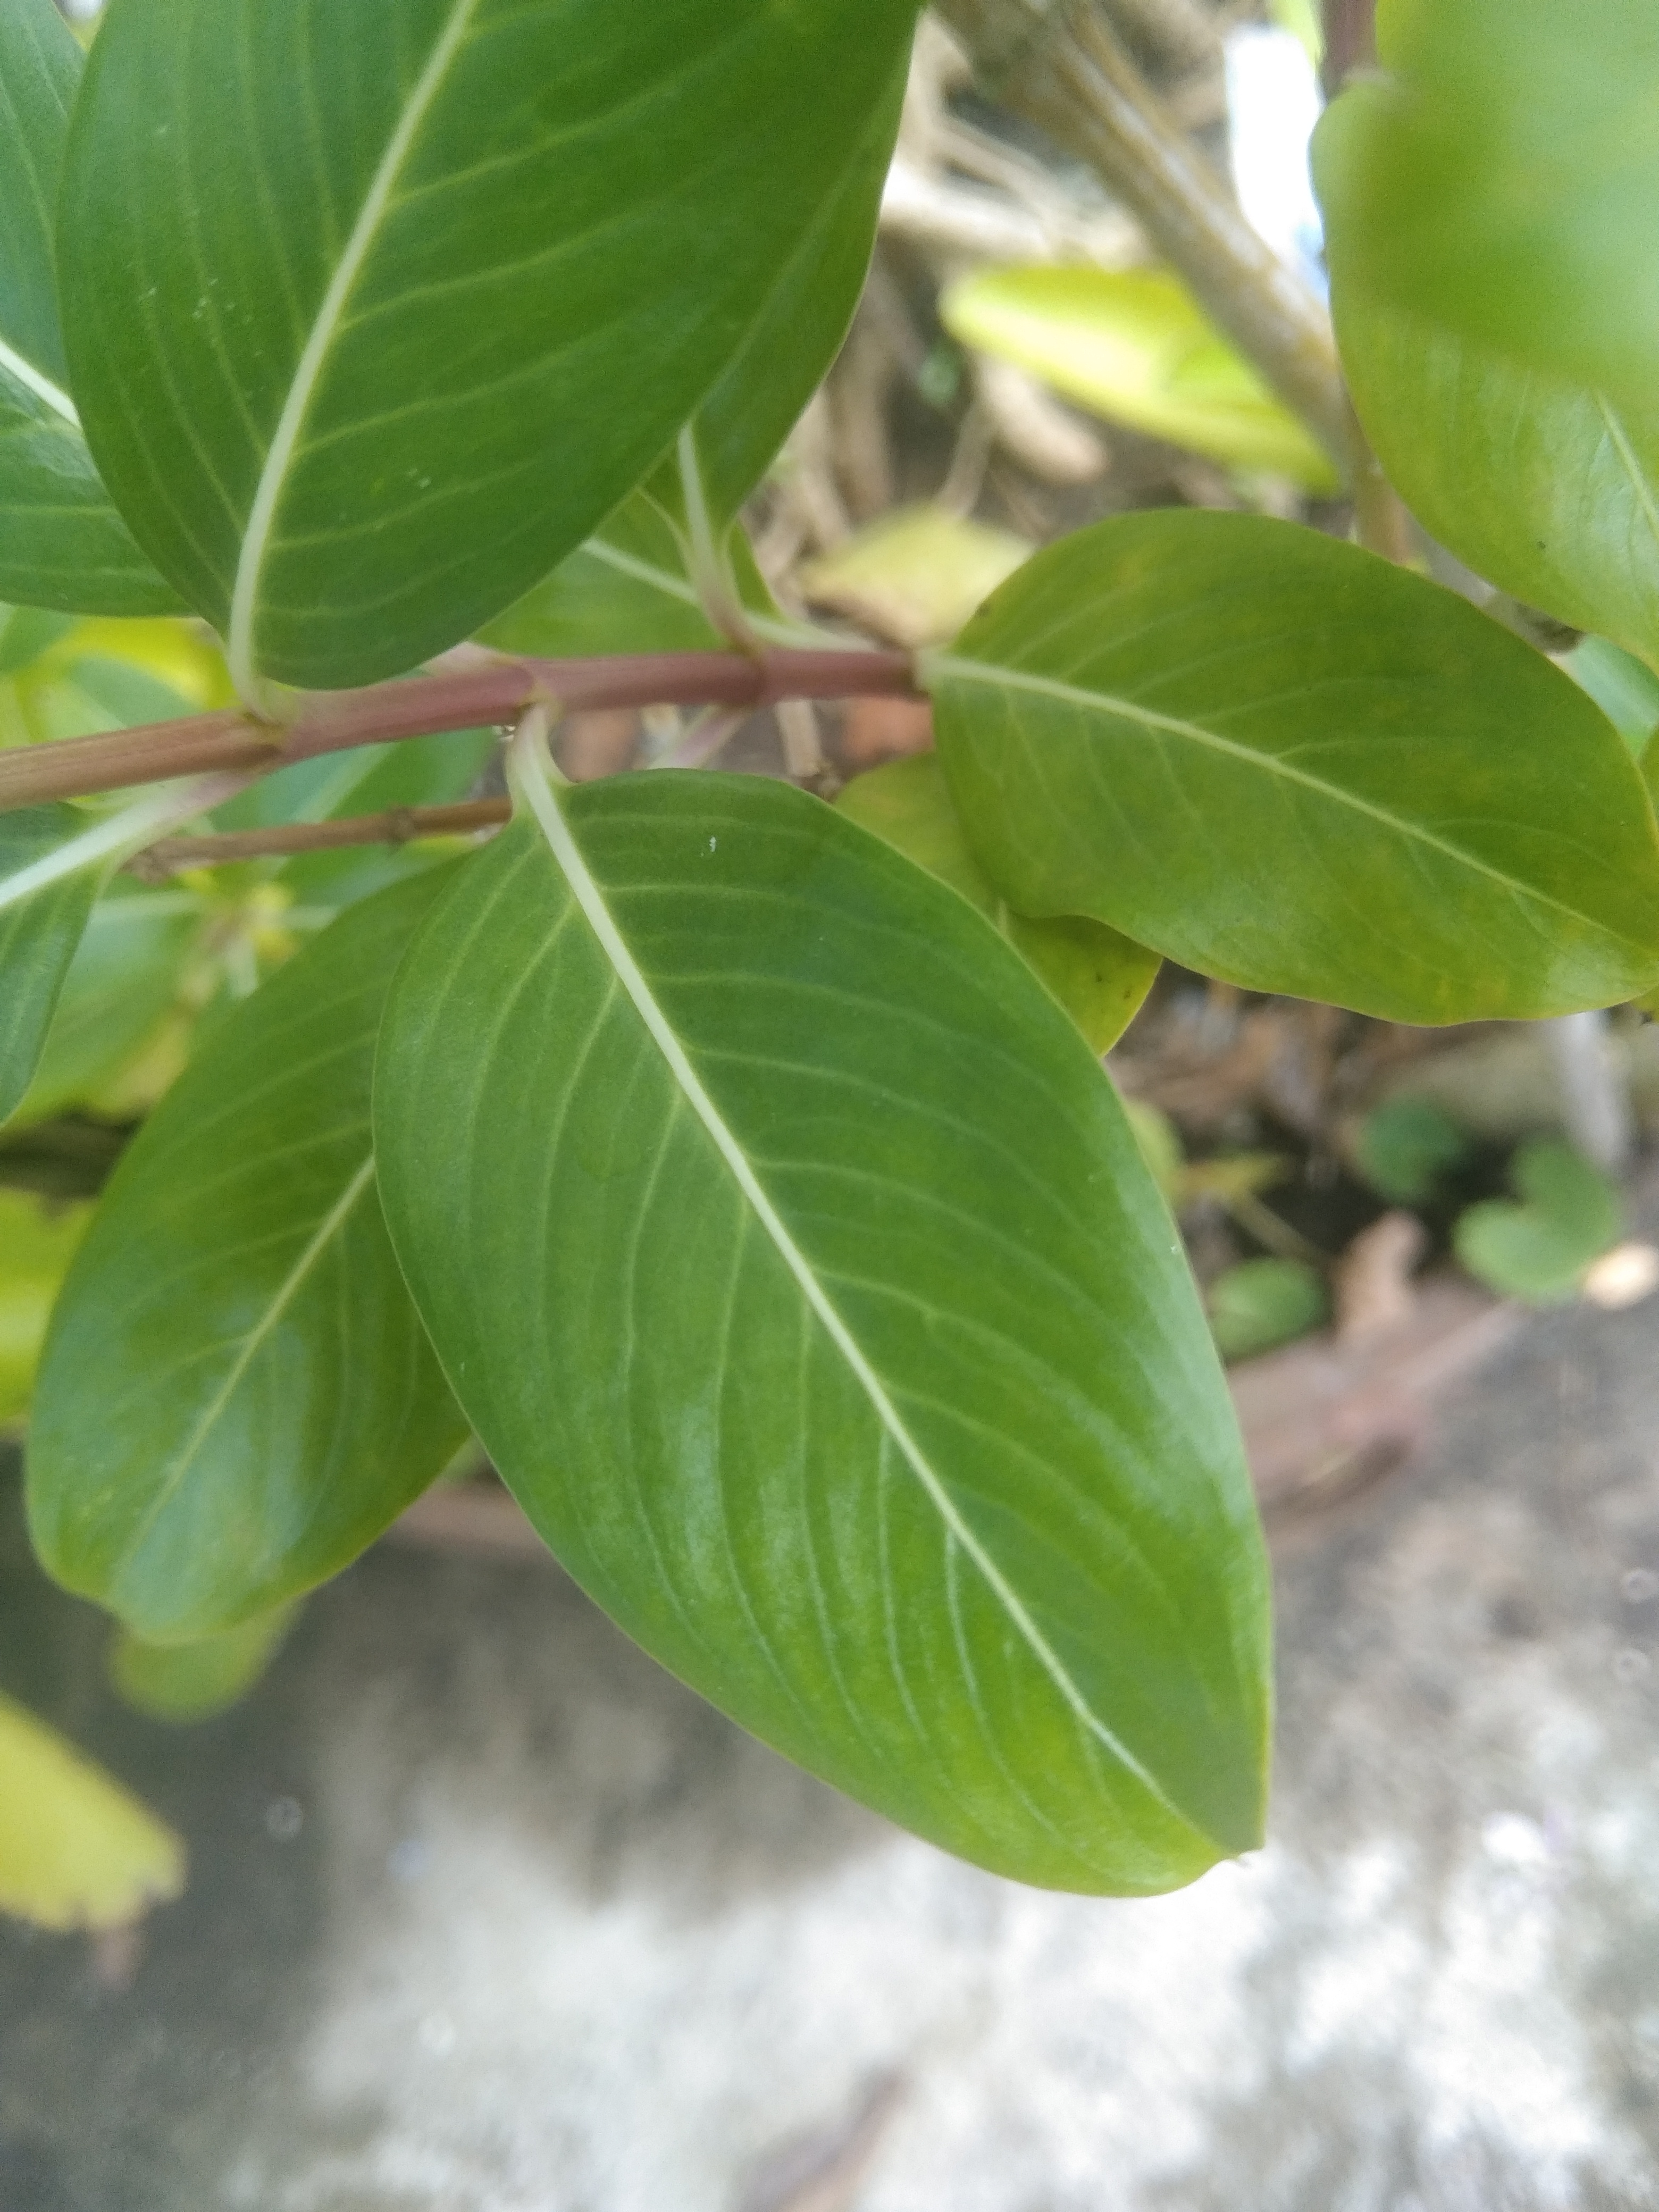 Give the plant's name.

rose periwinkle
